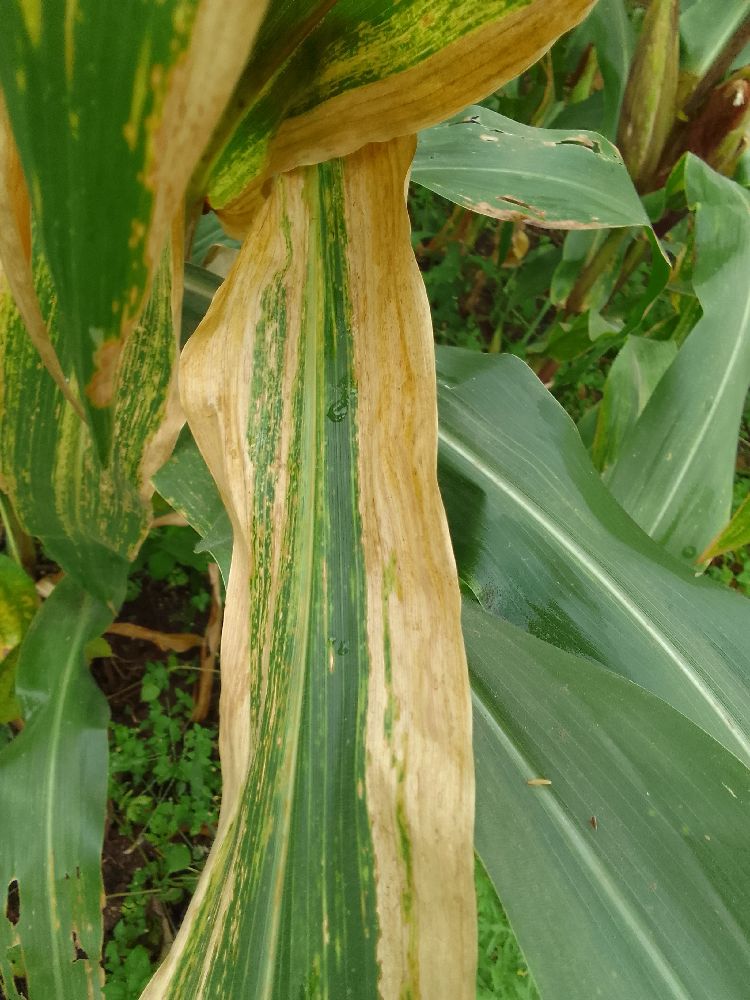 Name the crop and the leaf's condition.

maize, maize lethal necrosis
